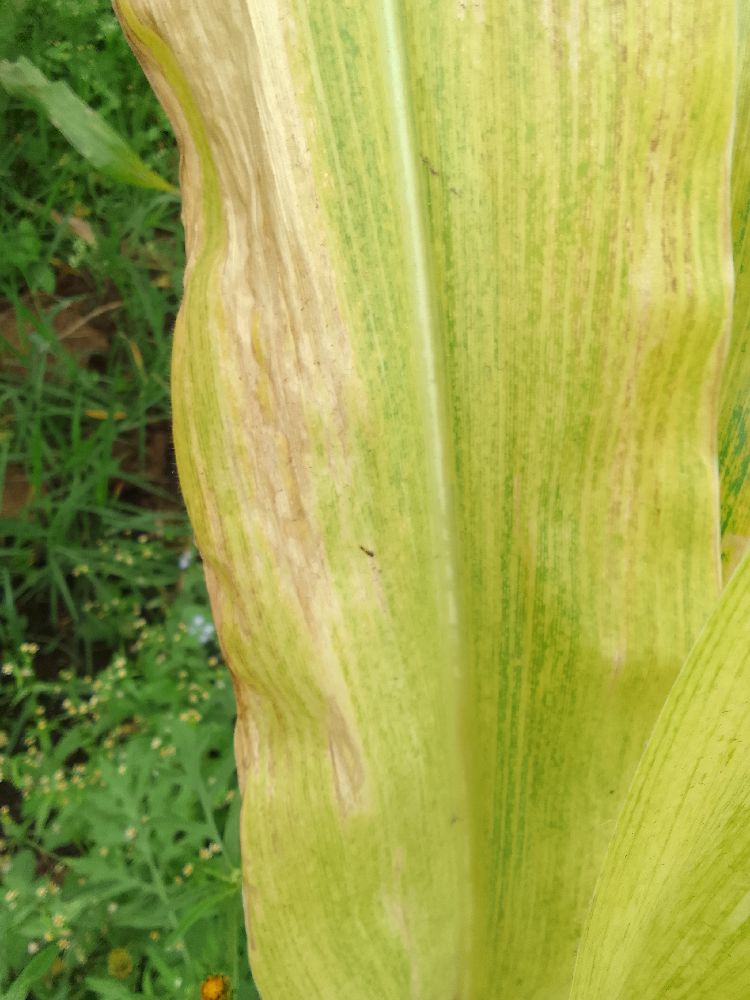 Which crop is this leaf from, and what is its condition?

maize, maize lethal necrosis
